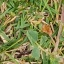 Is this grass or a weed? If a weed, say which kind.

unstructured weed
